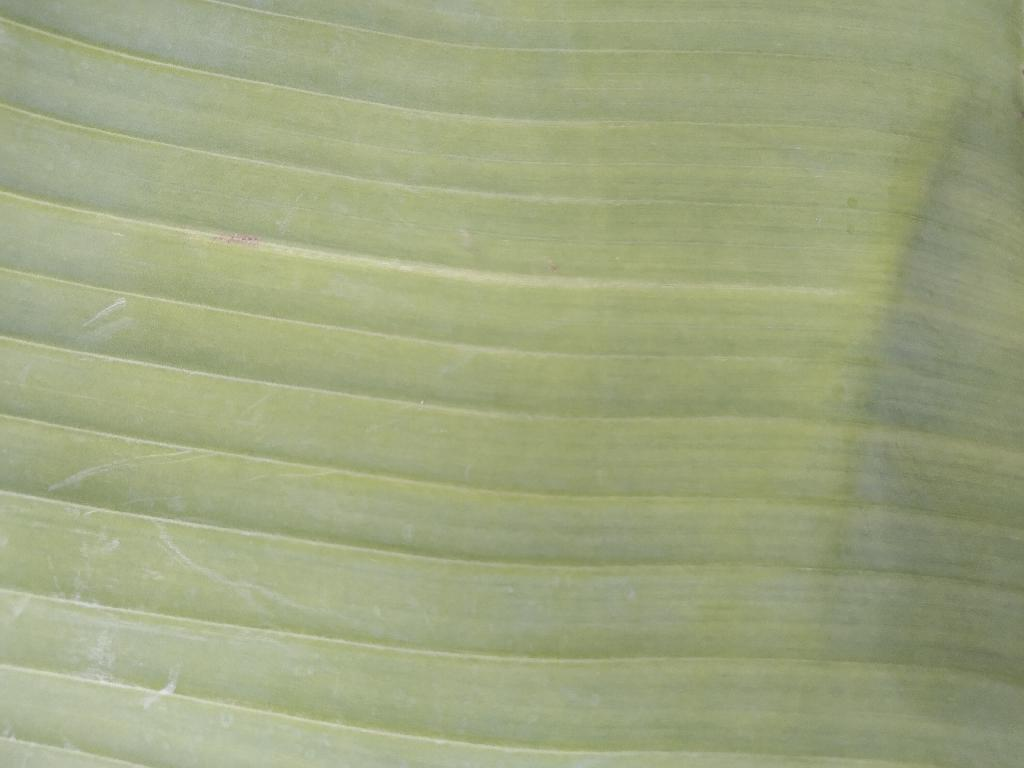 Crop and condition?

banana, healthy
